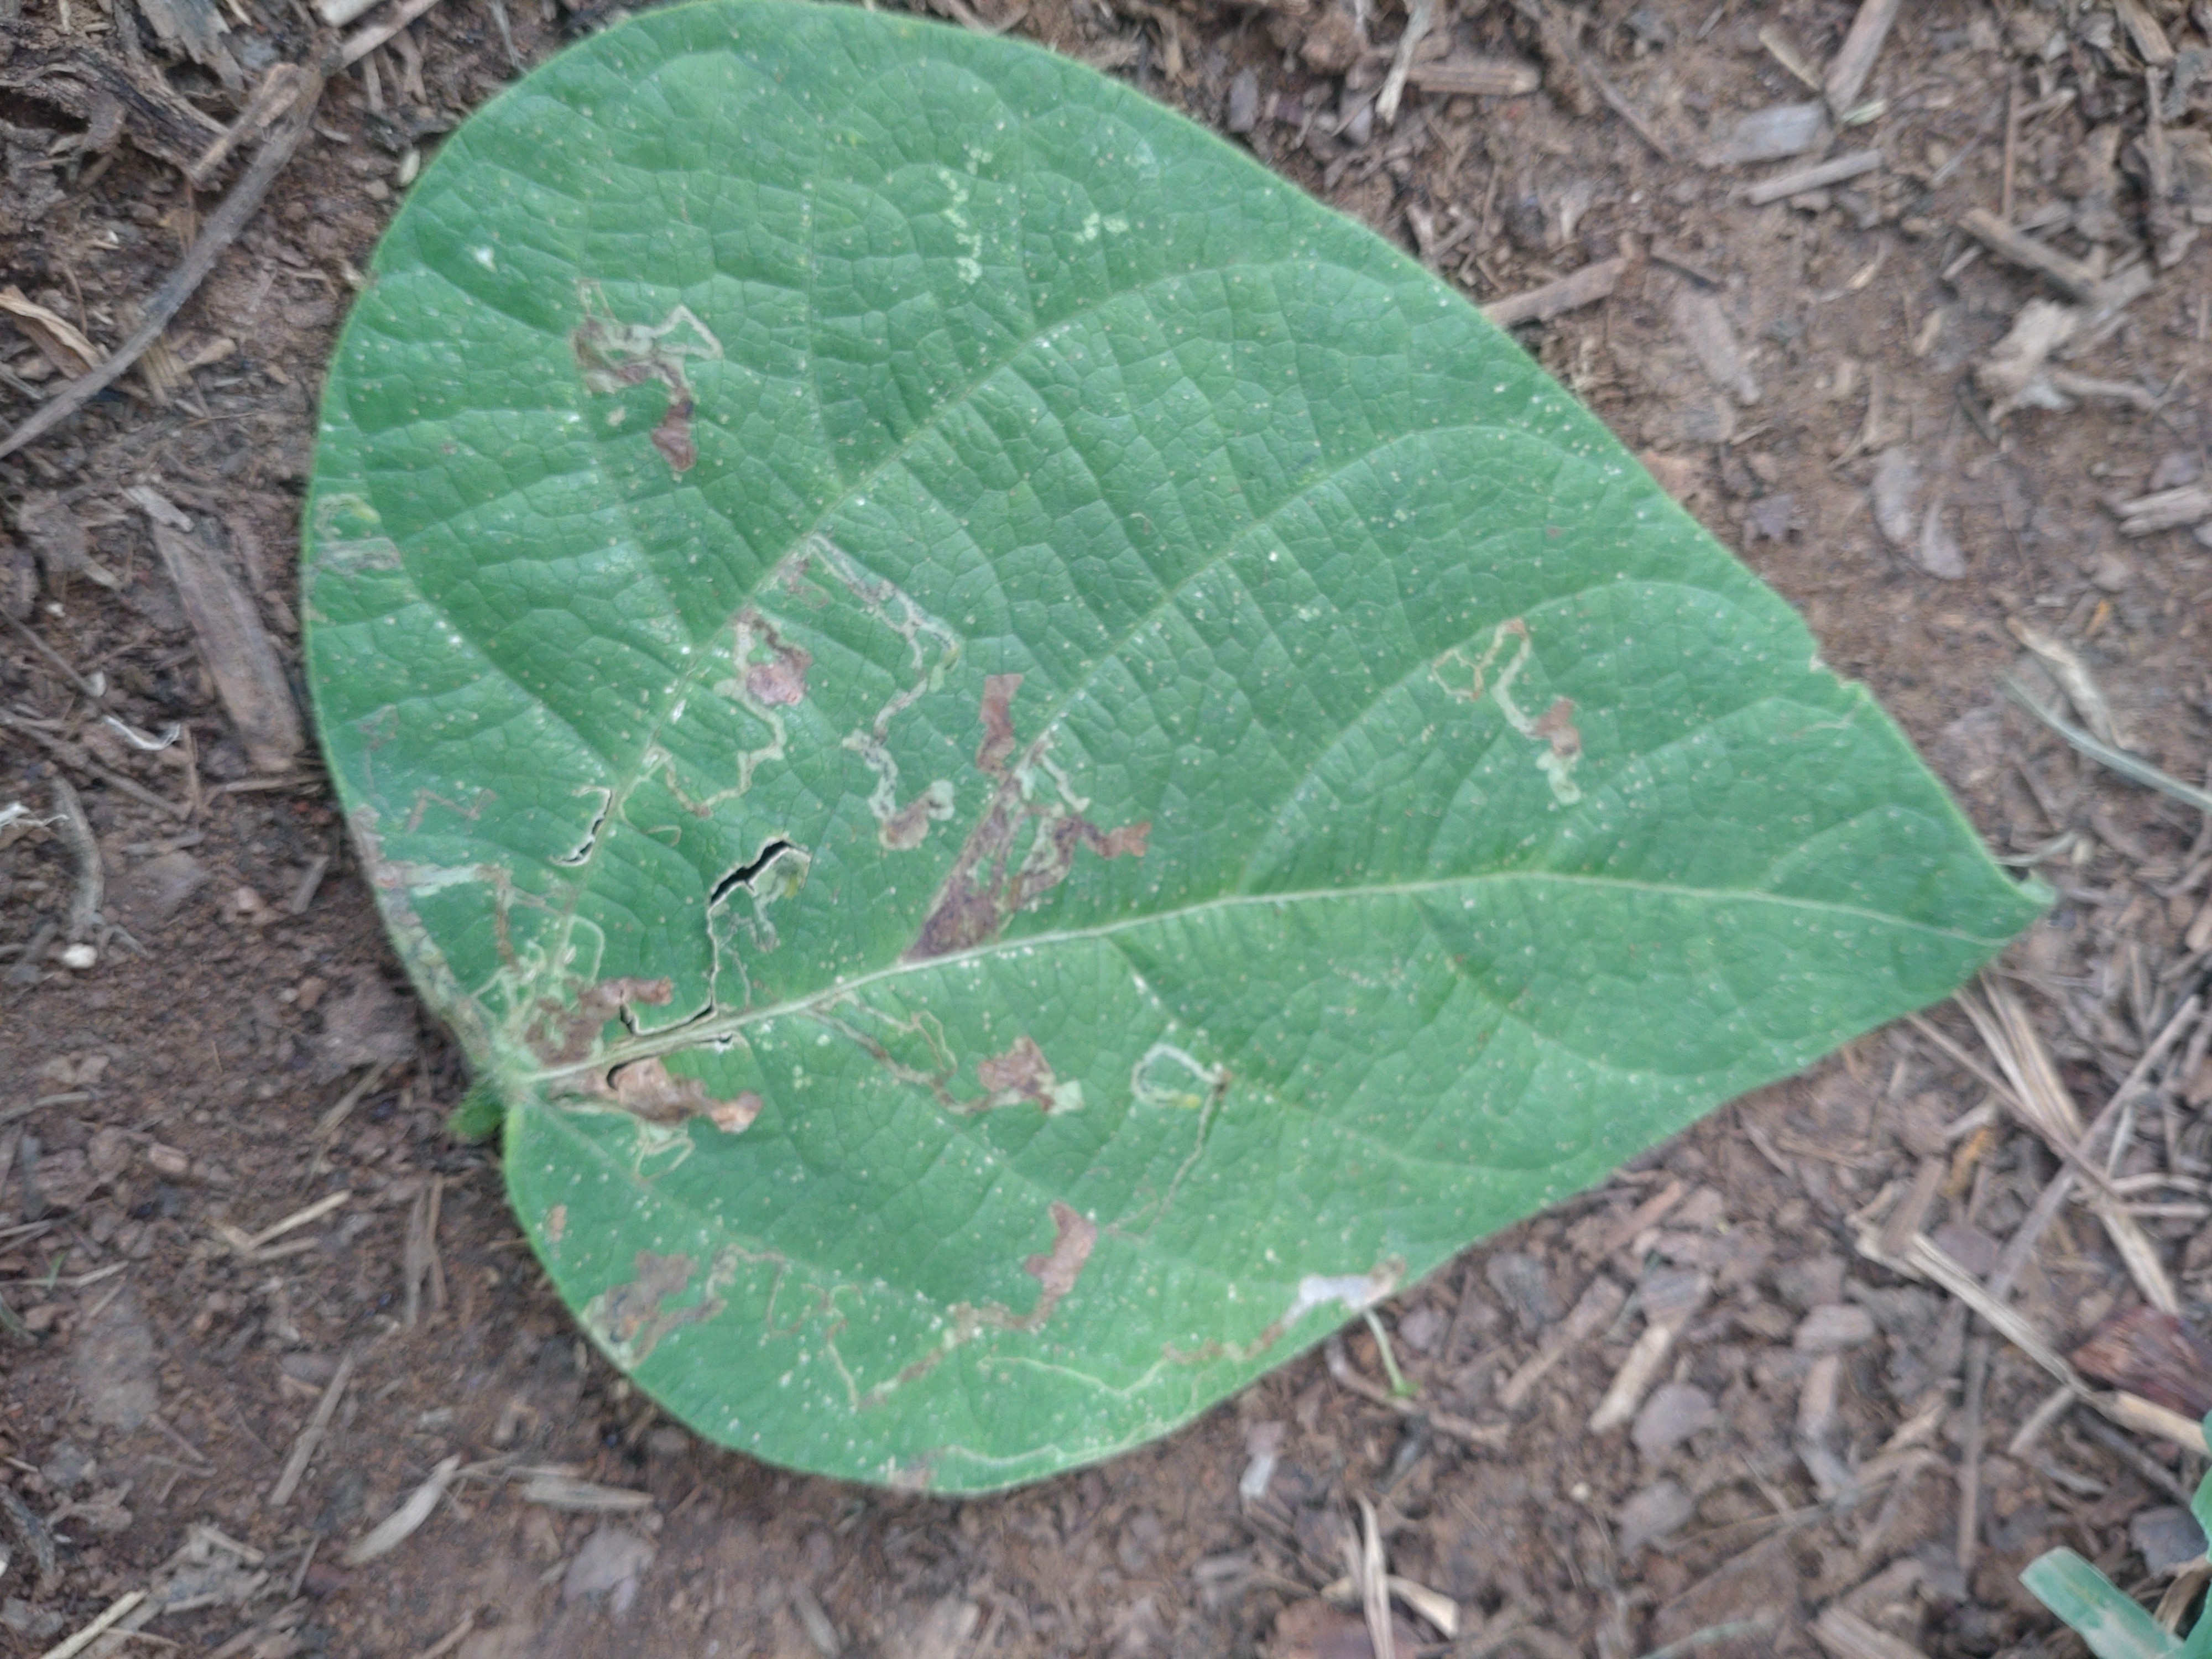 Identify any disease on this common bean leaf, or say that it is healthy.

anthracnose
